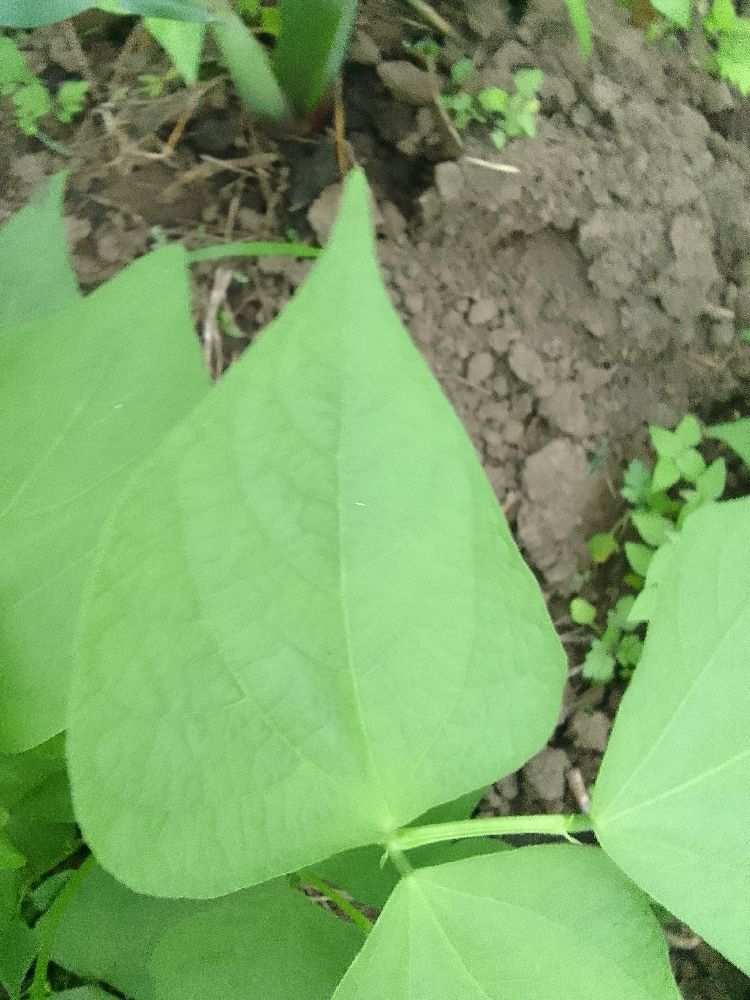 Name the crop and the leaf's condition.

common bean, healthy
